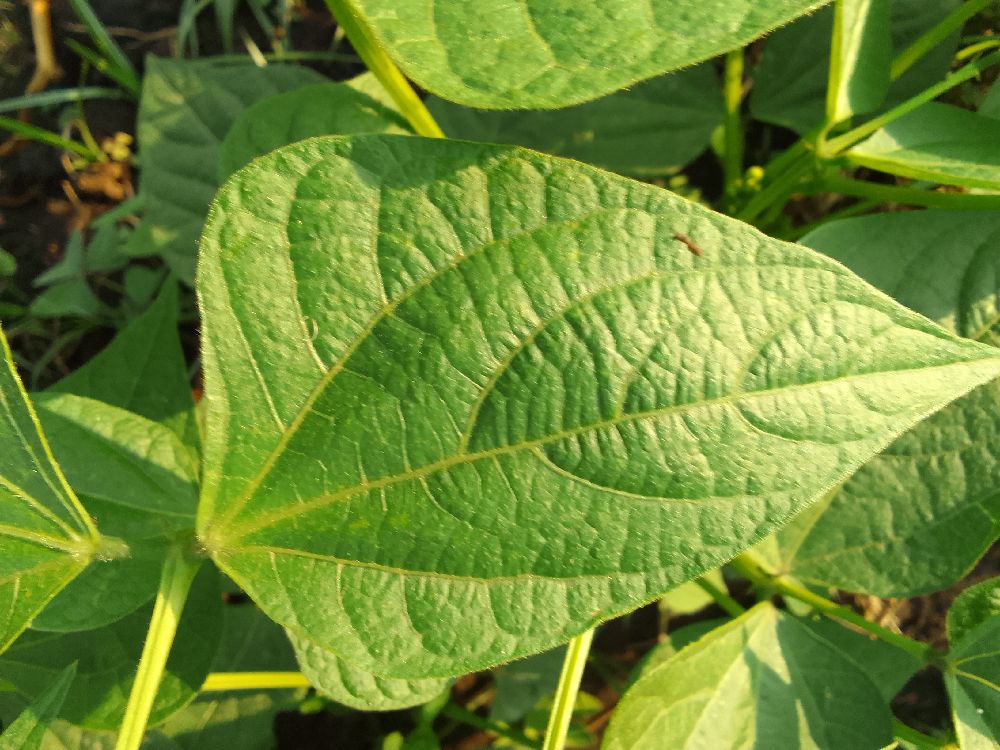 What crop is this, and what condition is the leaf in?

common bean, healthy
